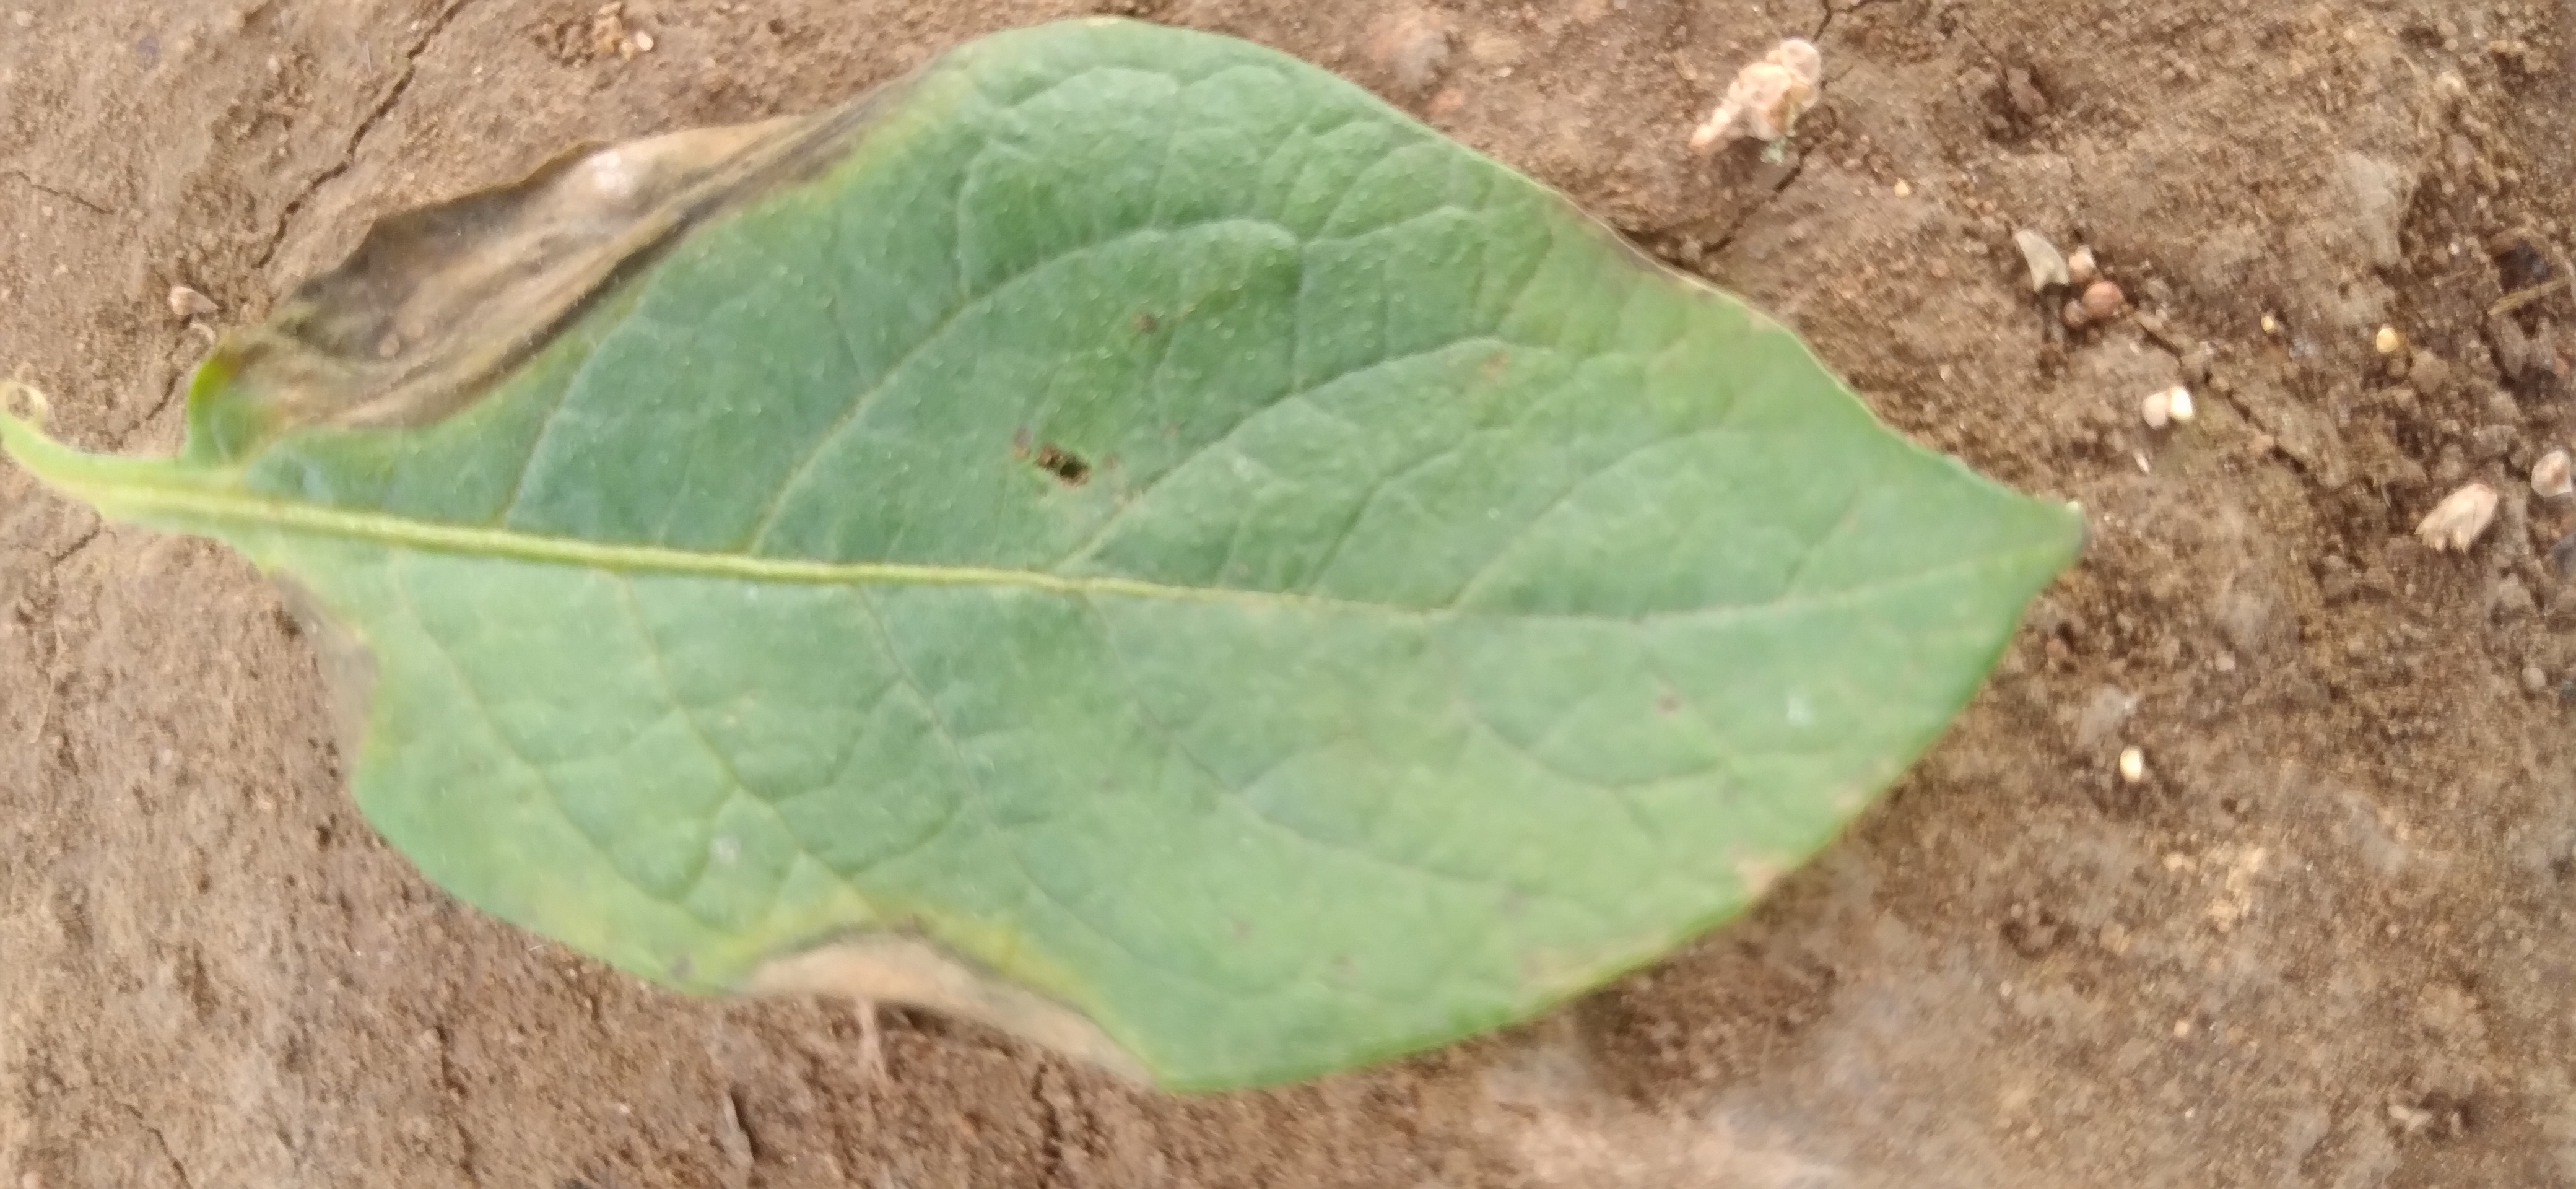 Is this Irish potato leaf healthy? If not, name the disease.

early blight
